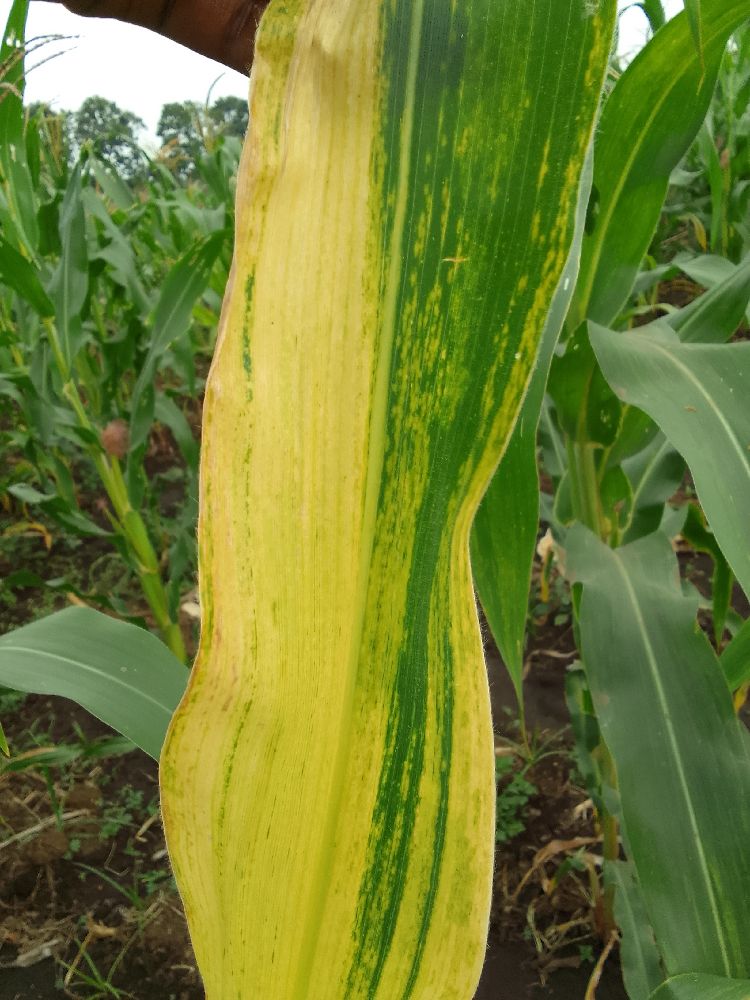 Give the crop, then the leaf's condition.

maize, maize lethal necrosis
